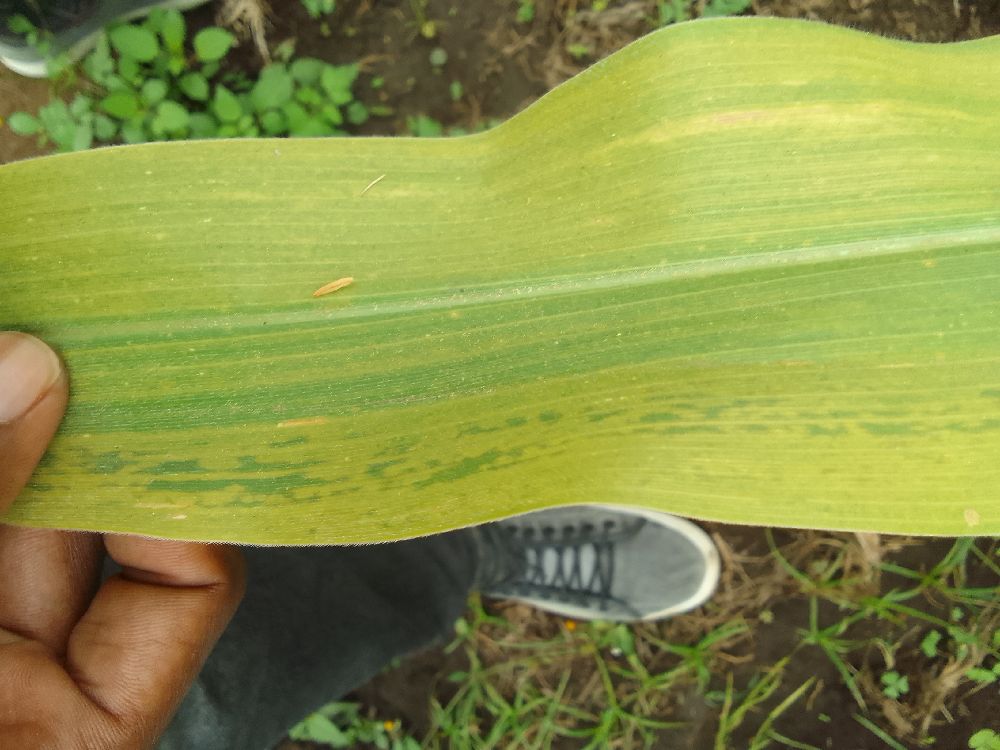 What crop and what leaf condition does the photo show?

maize, maize lethal necrosis
